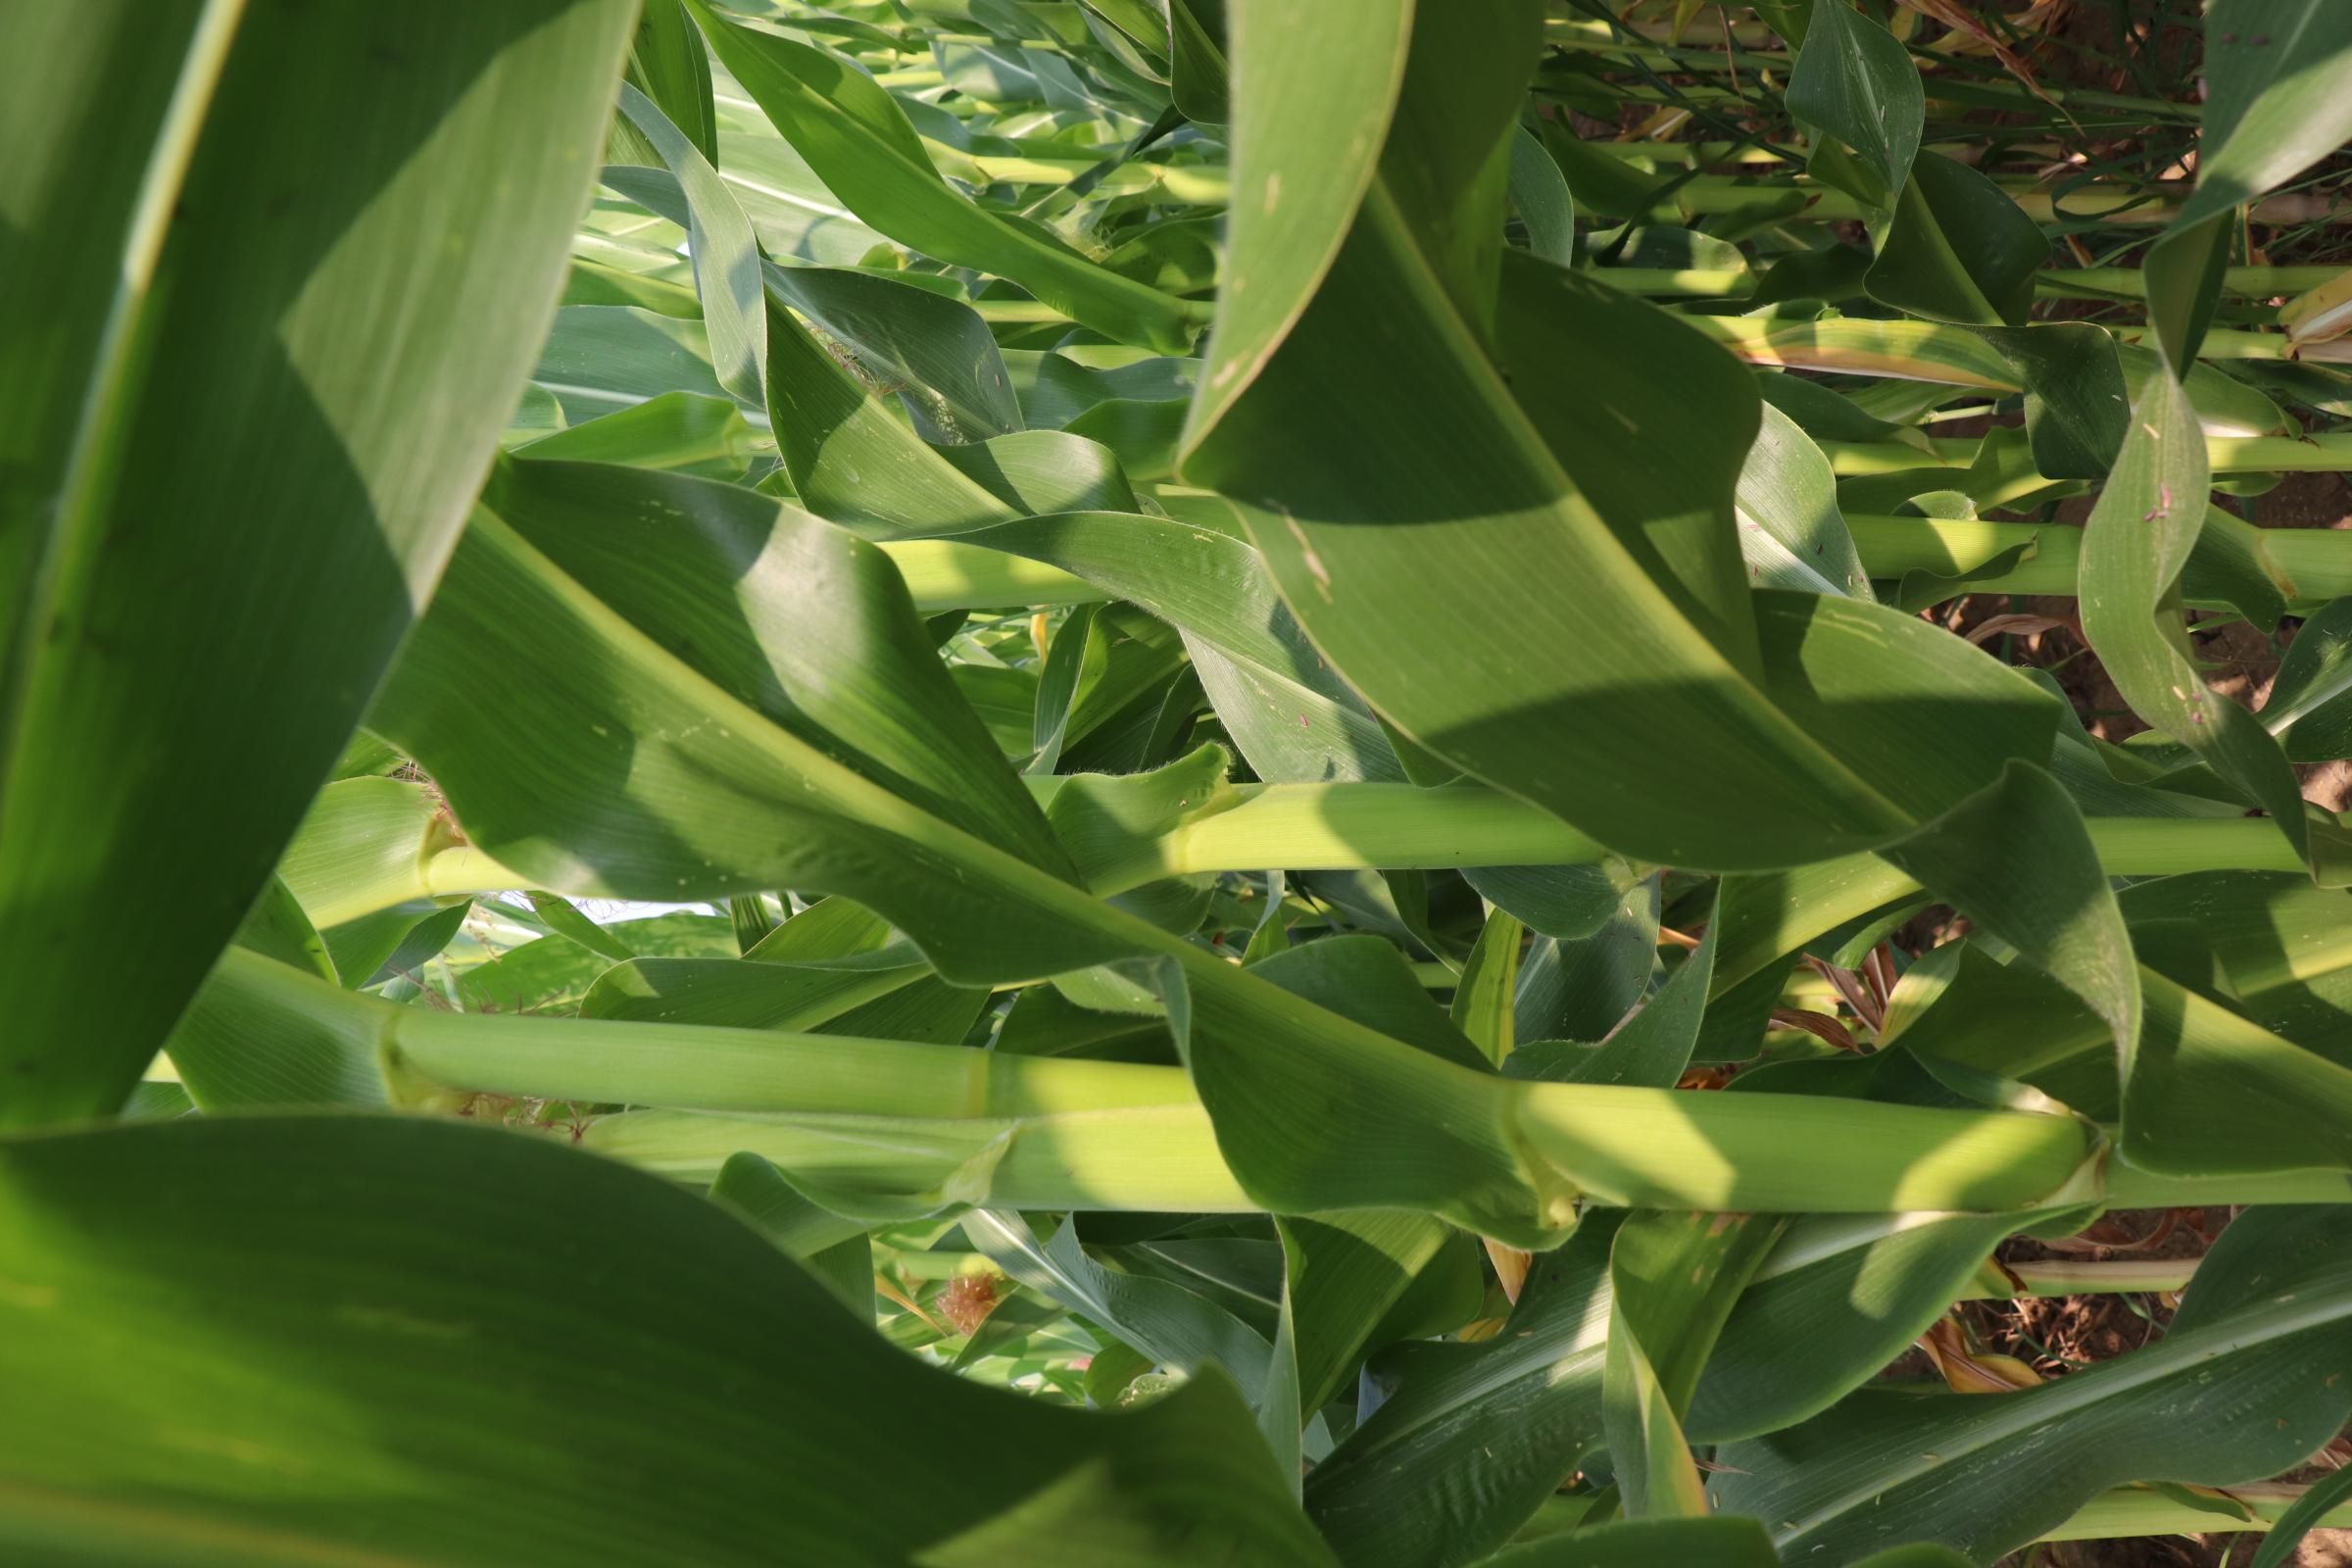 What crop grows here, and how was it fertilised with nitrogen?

maize, reduced nitrogen fertilisation
